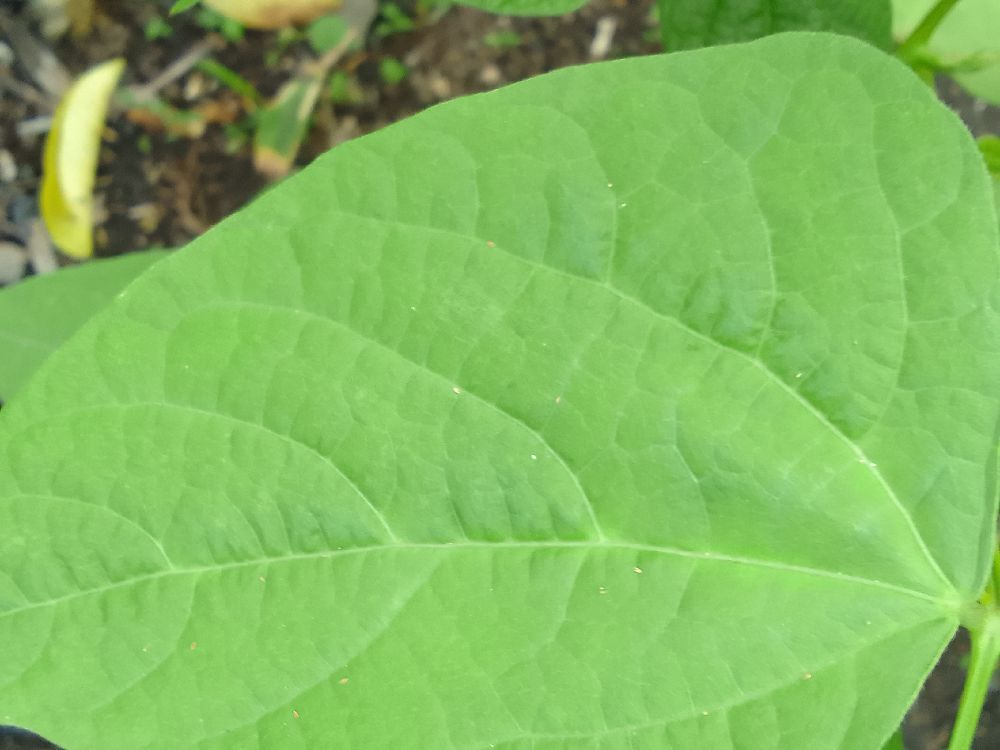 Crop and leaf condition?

common bean, healthy
